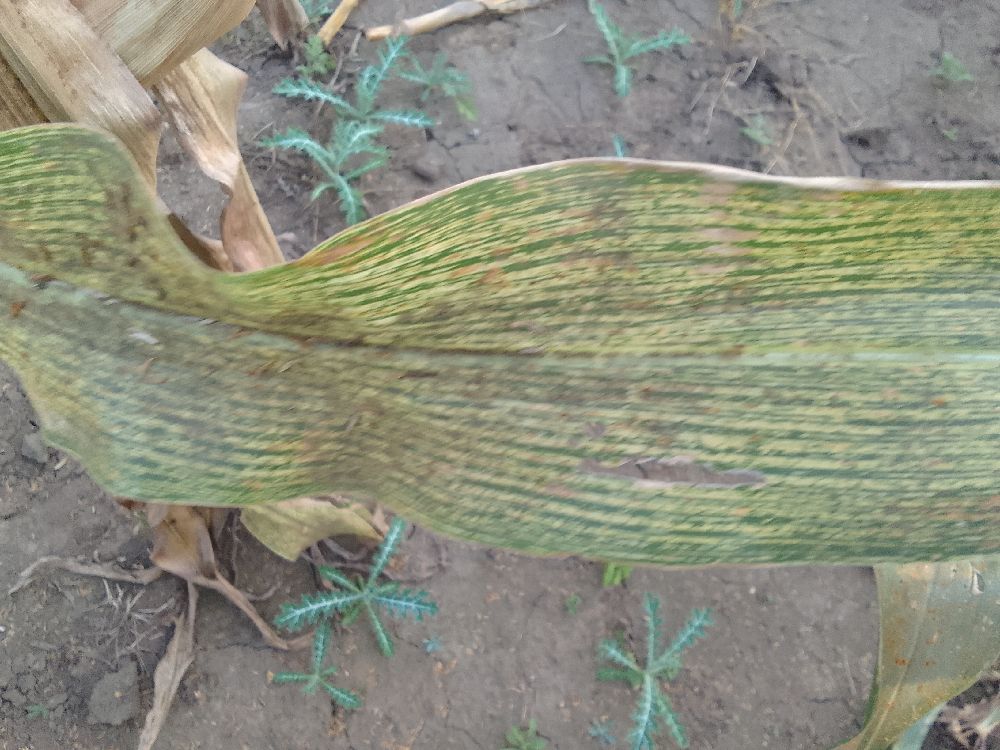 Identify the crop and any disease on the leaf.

maize, maize streak virus
